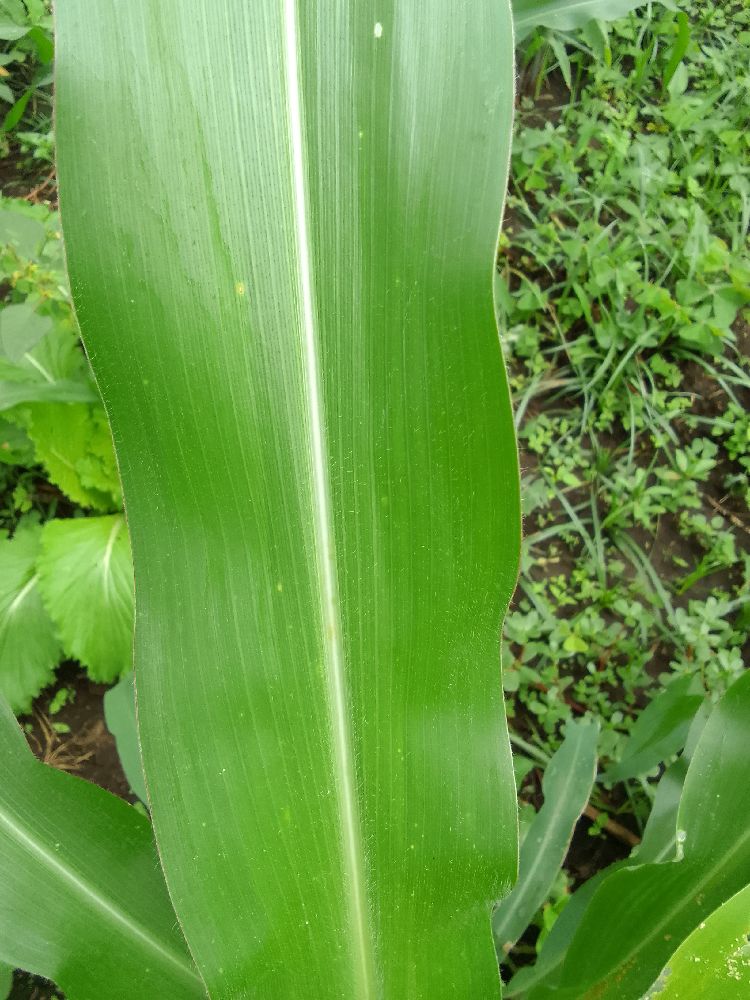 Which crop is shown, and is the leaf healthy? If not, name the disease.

maize, healthy
